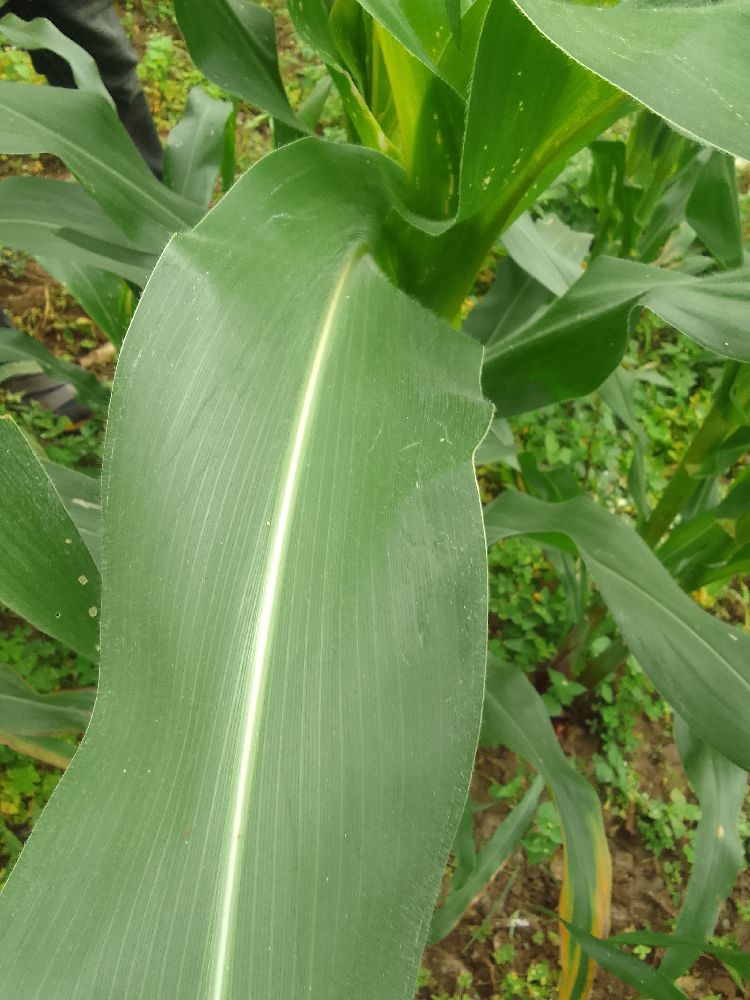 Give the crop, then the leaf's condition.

maize, healthy
